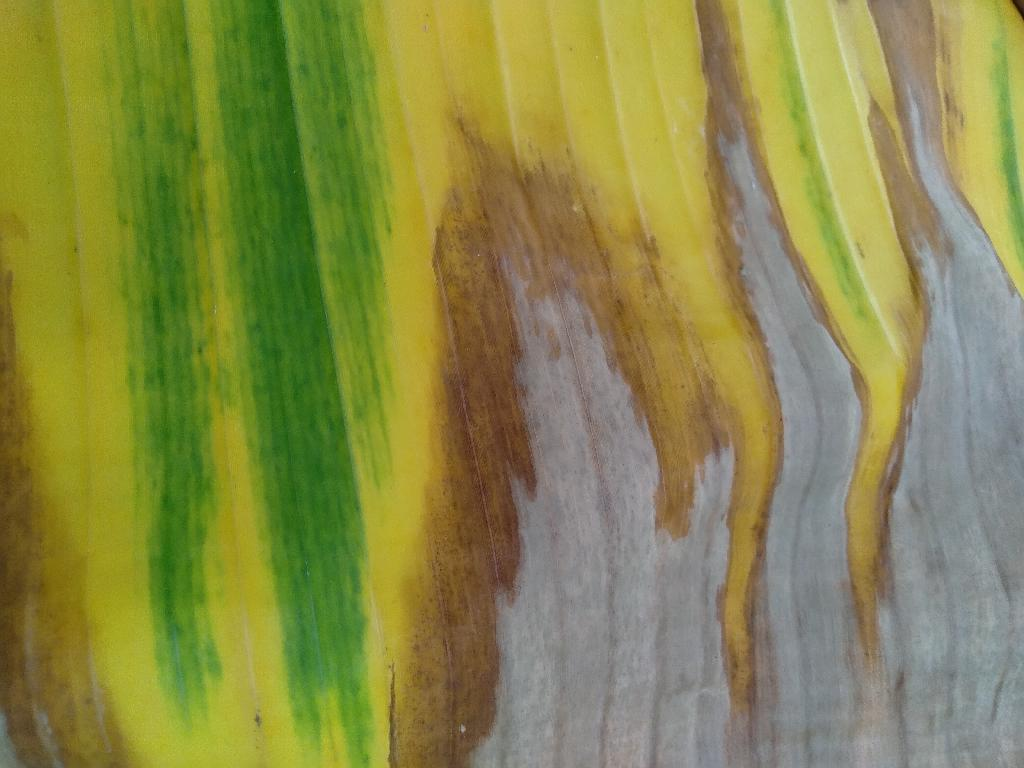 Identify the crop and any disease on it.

banana, fusarium wilt race 1
